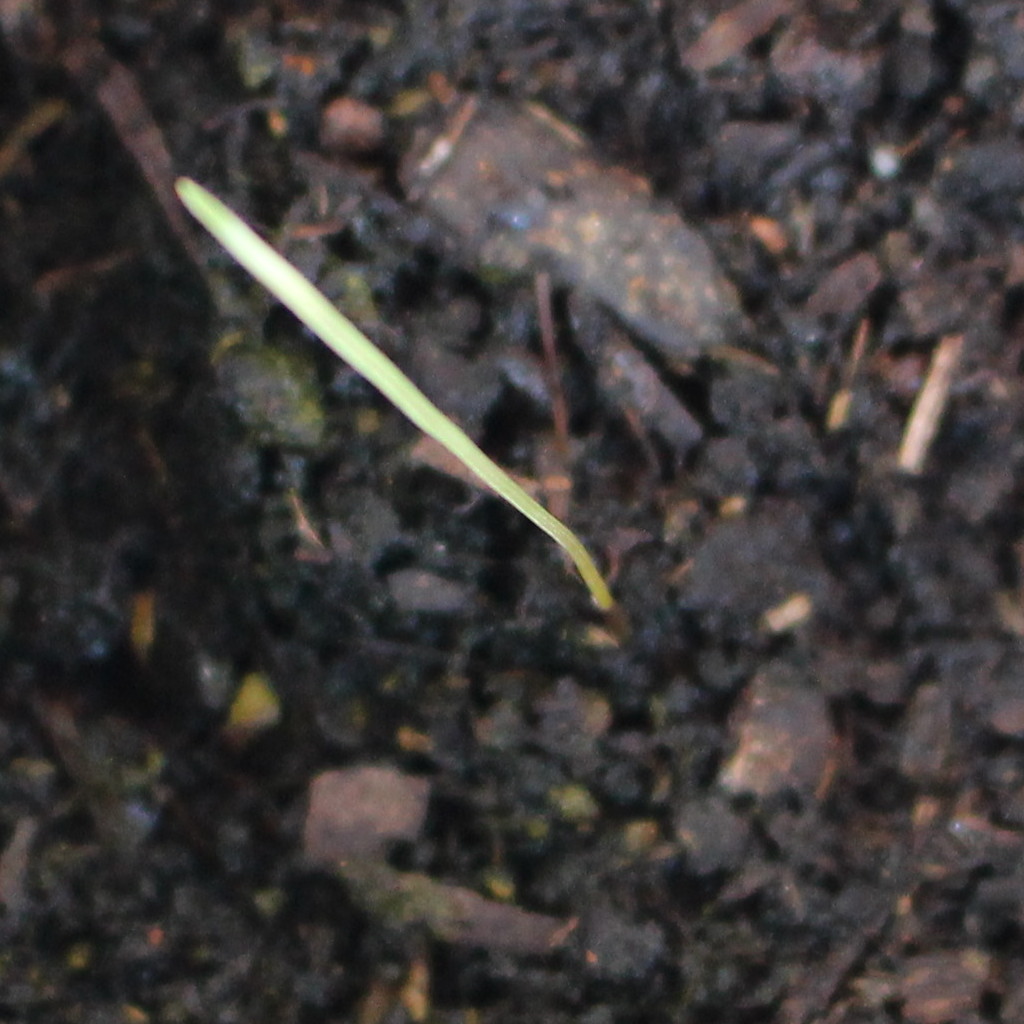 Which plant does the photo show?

Lolium multiflorum
